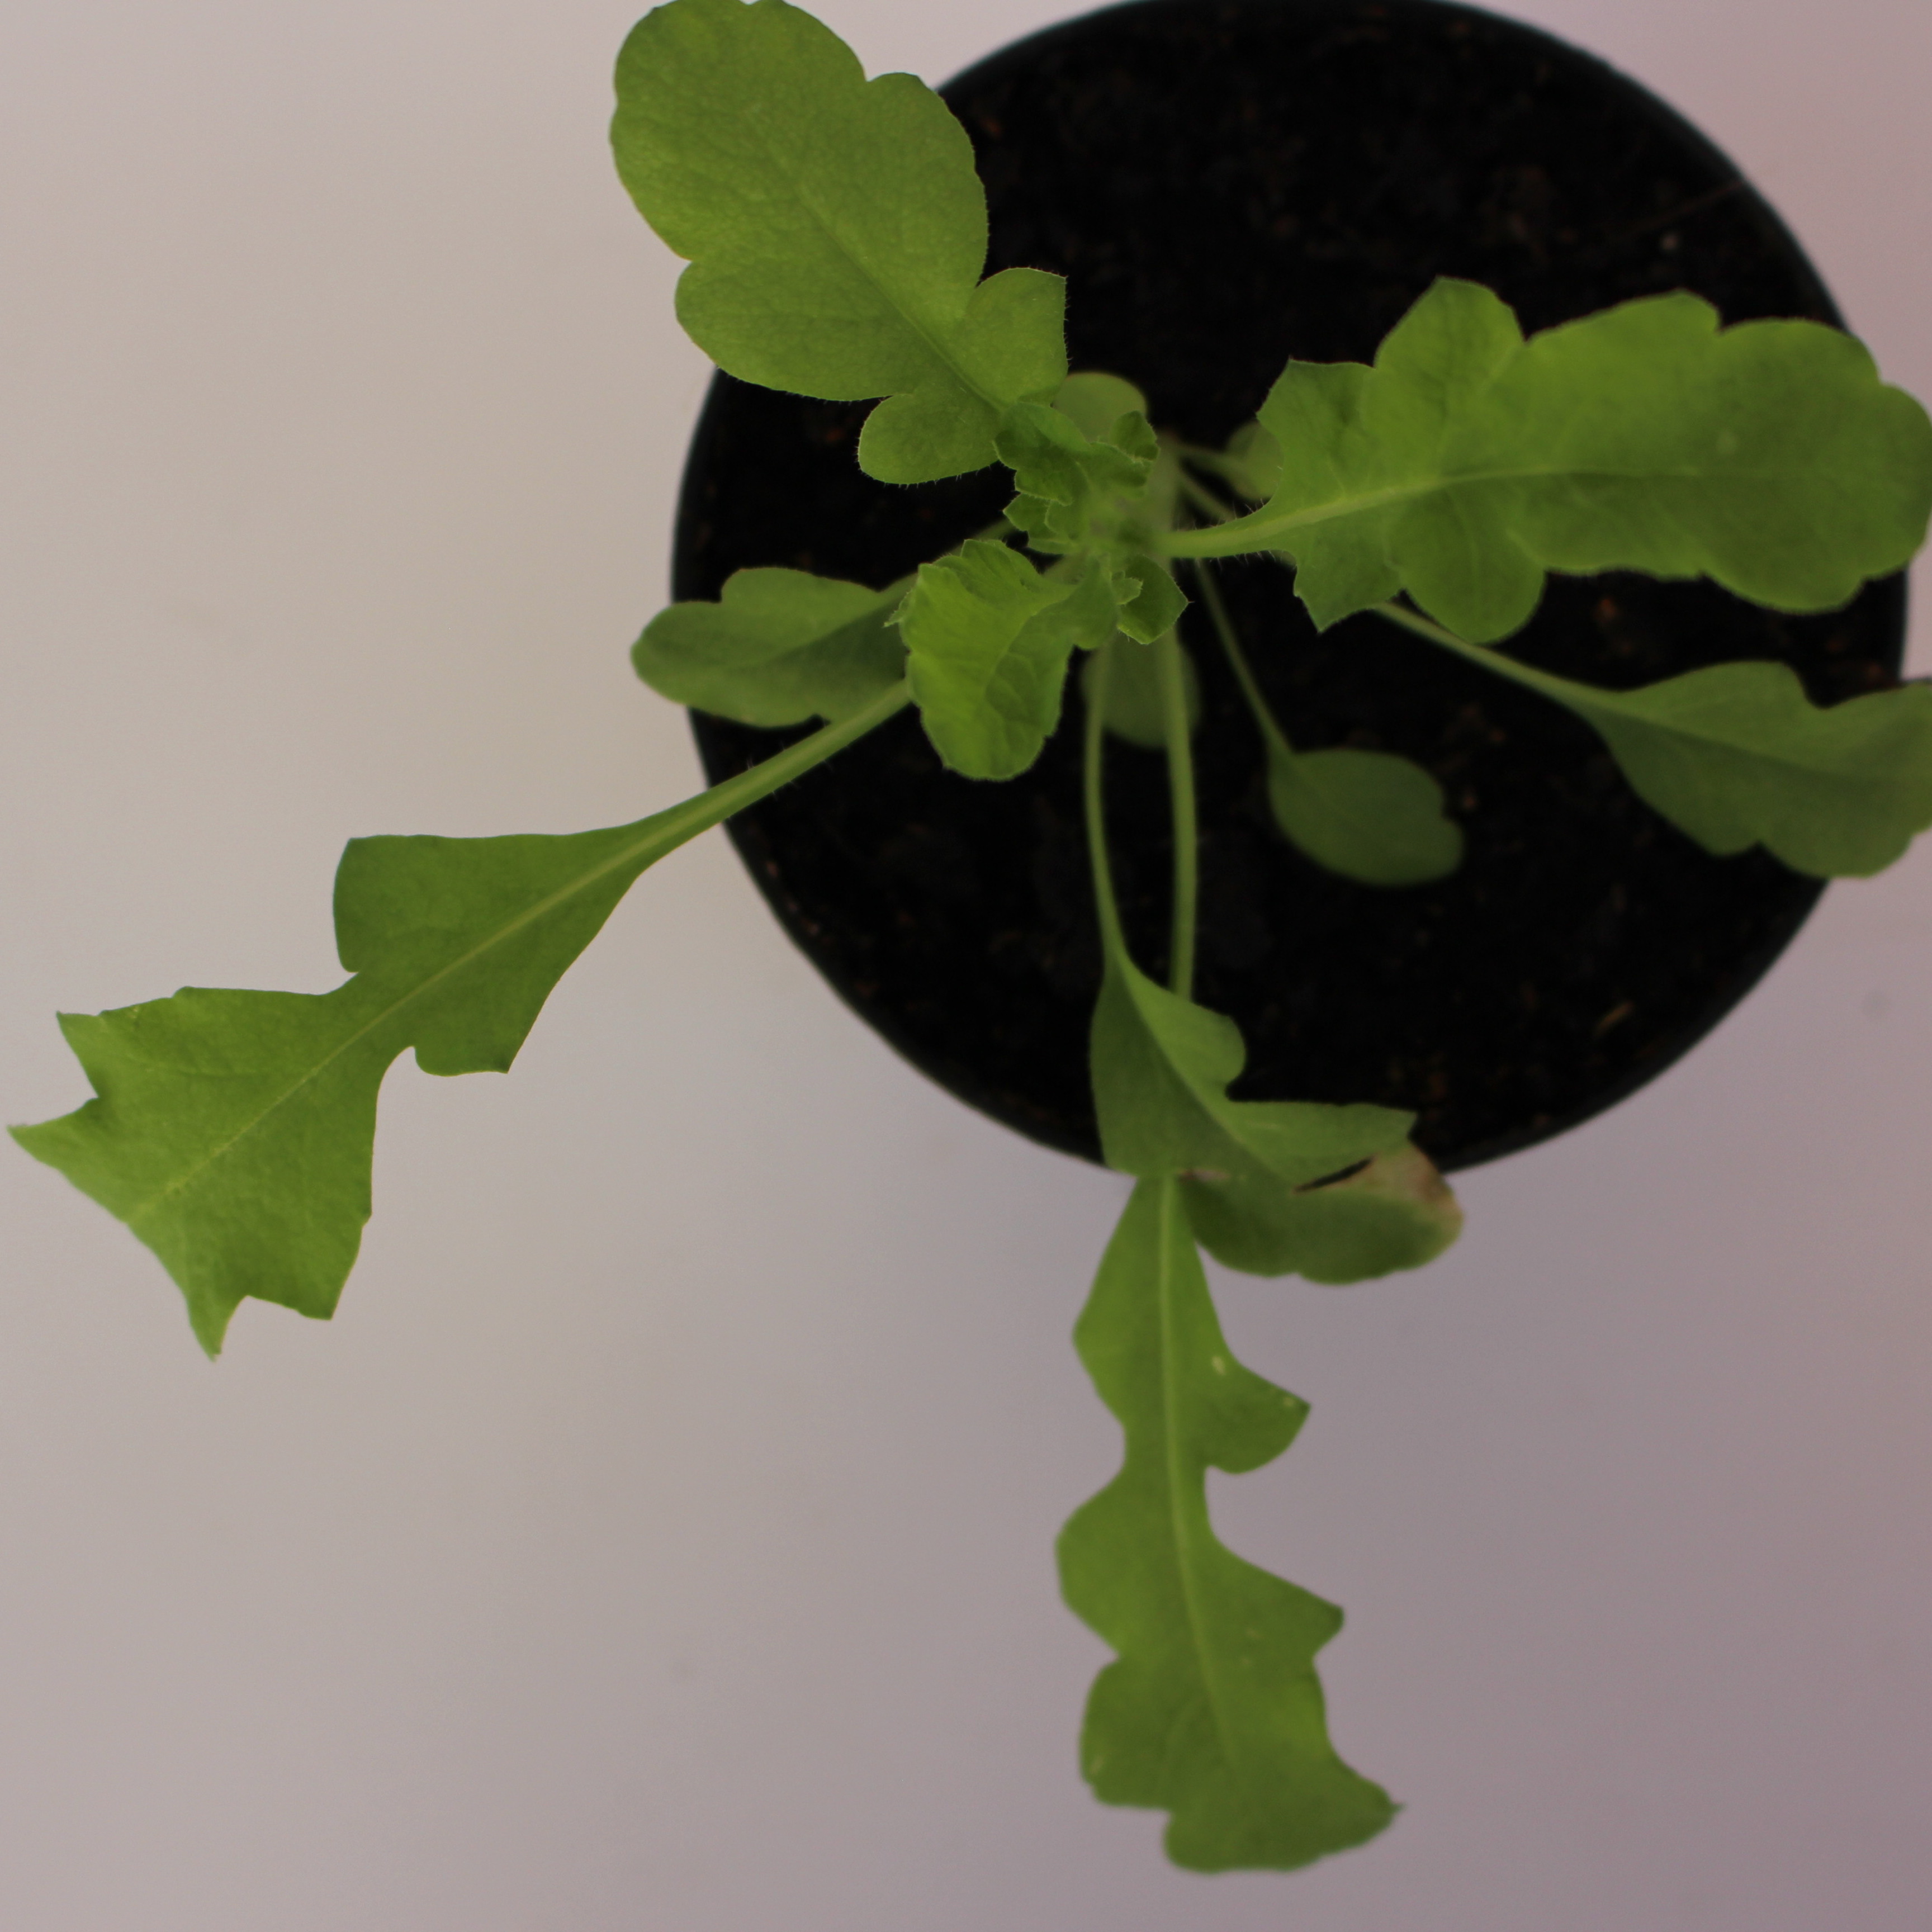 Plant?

Papaver rhoeas
